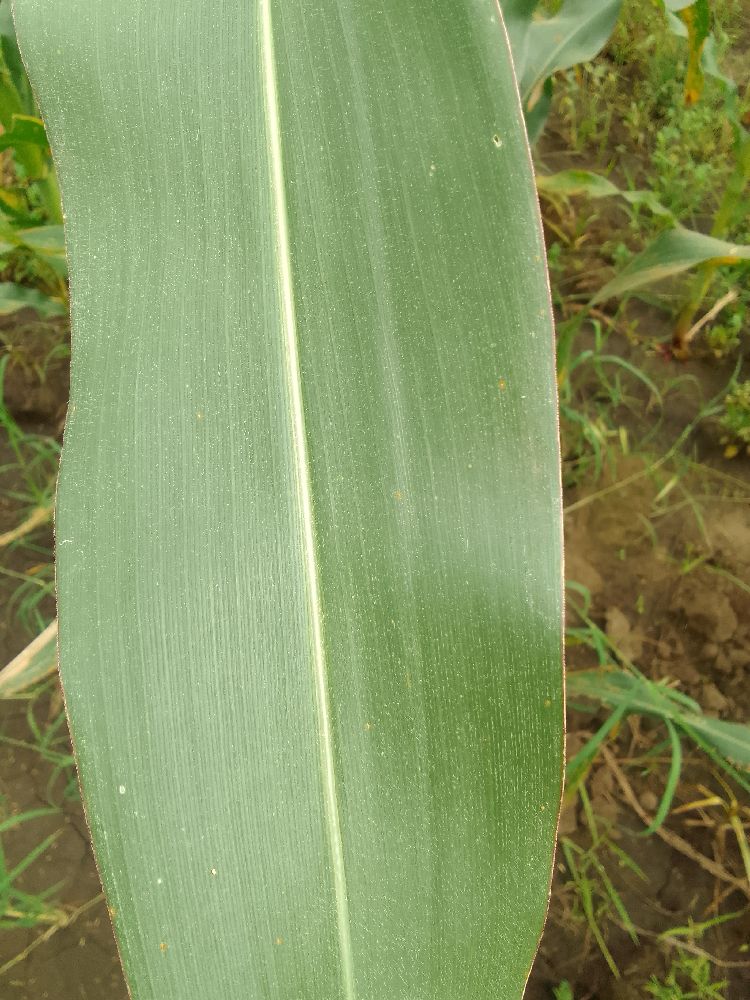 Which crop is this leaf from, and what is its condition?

maize, healthy
